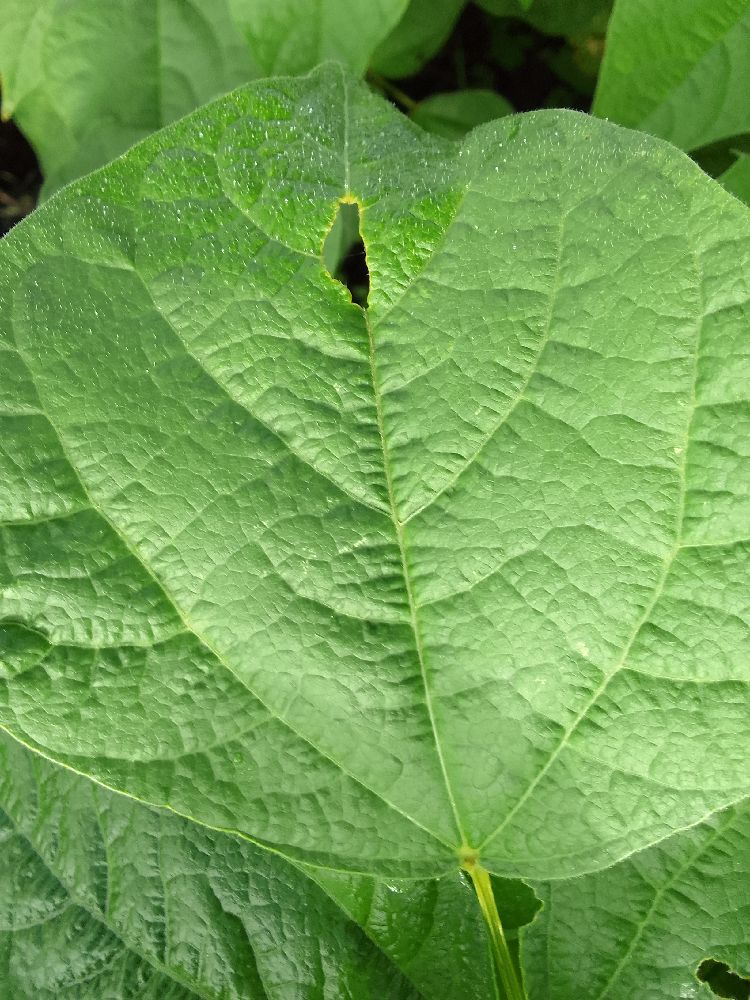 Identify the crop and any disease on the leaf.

common bean, healthy
